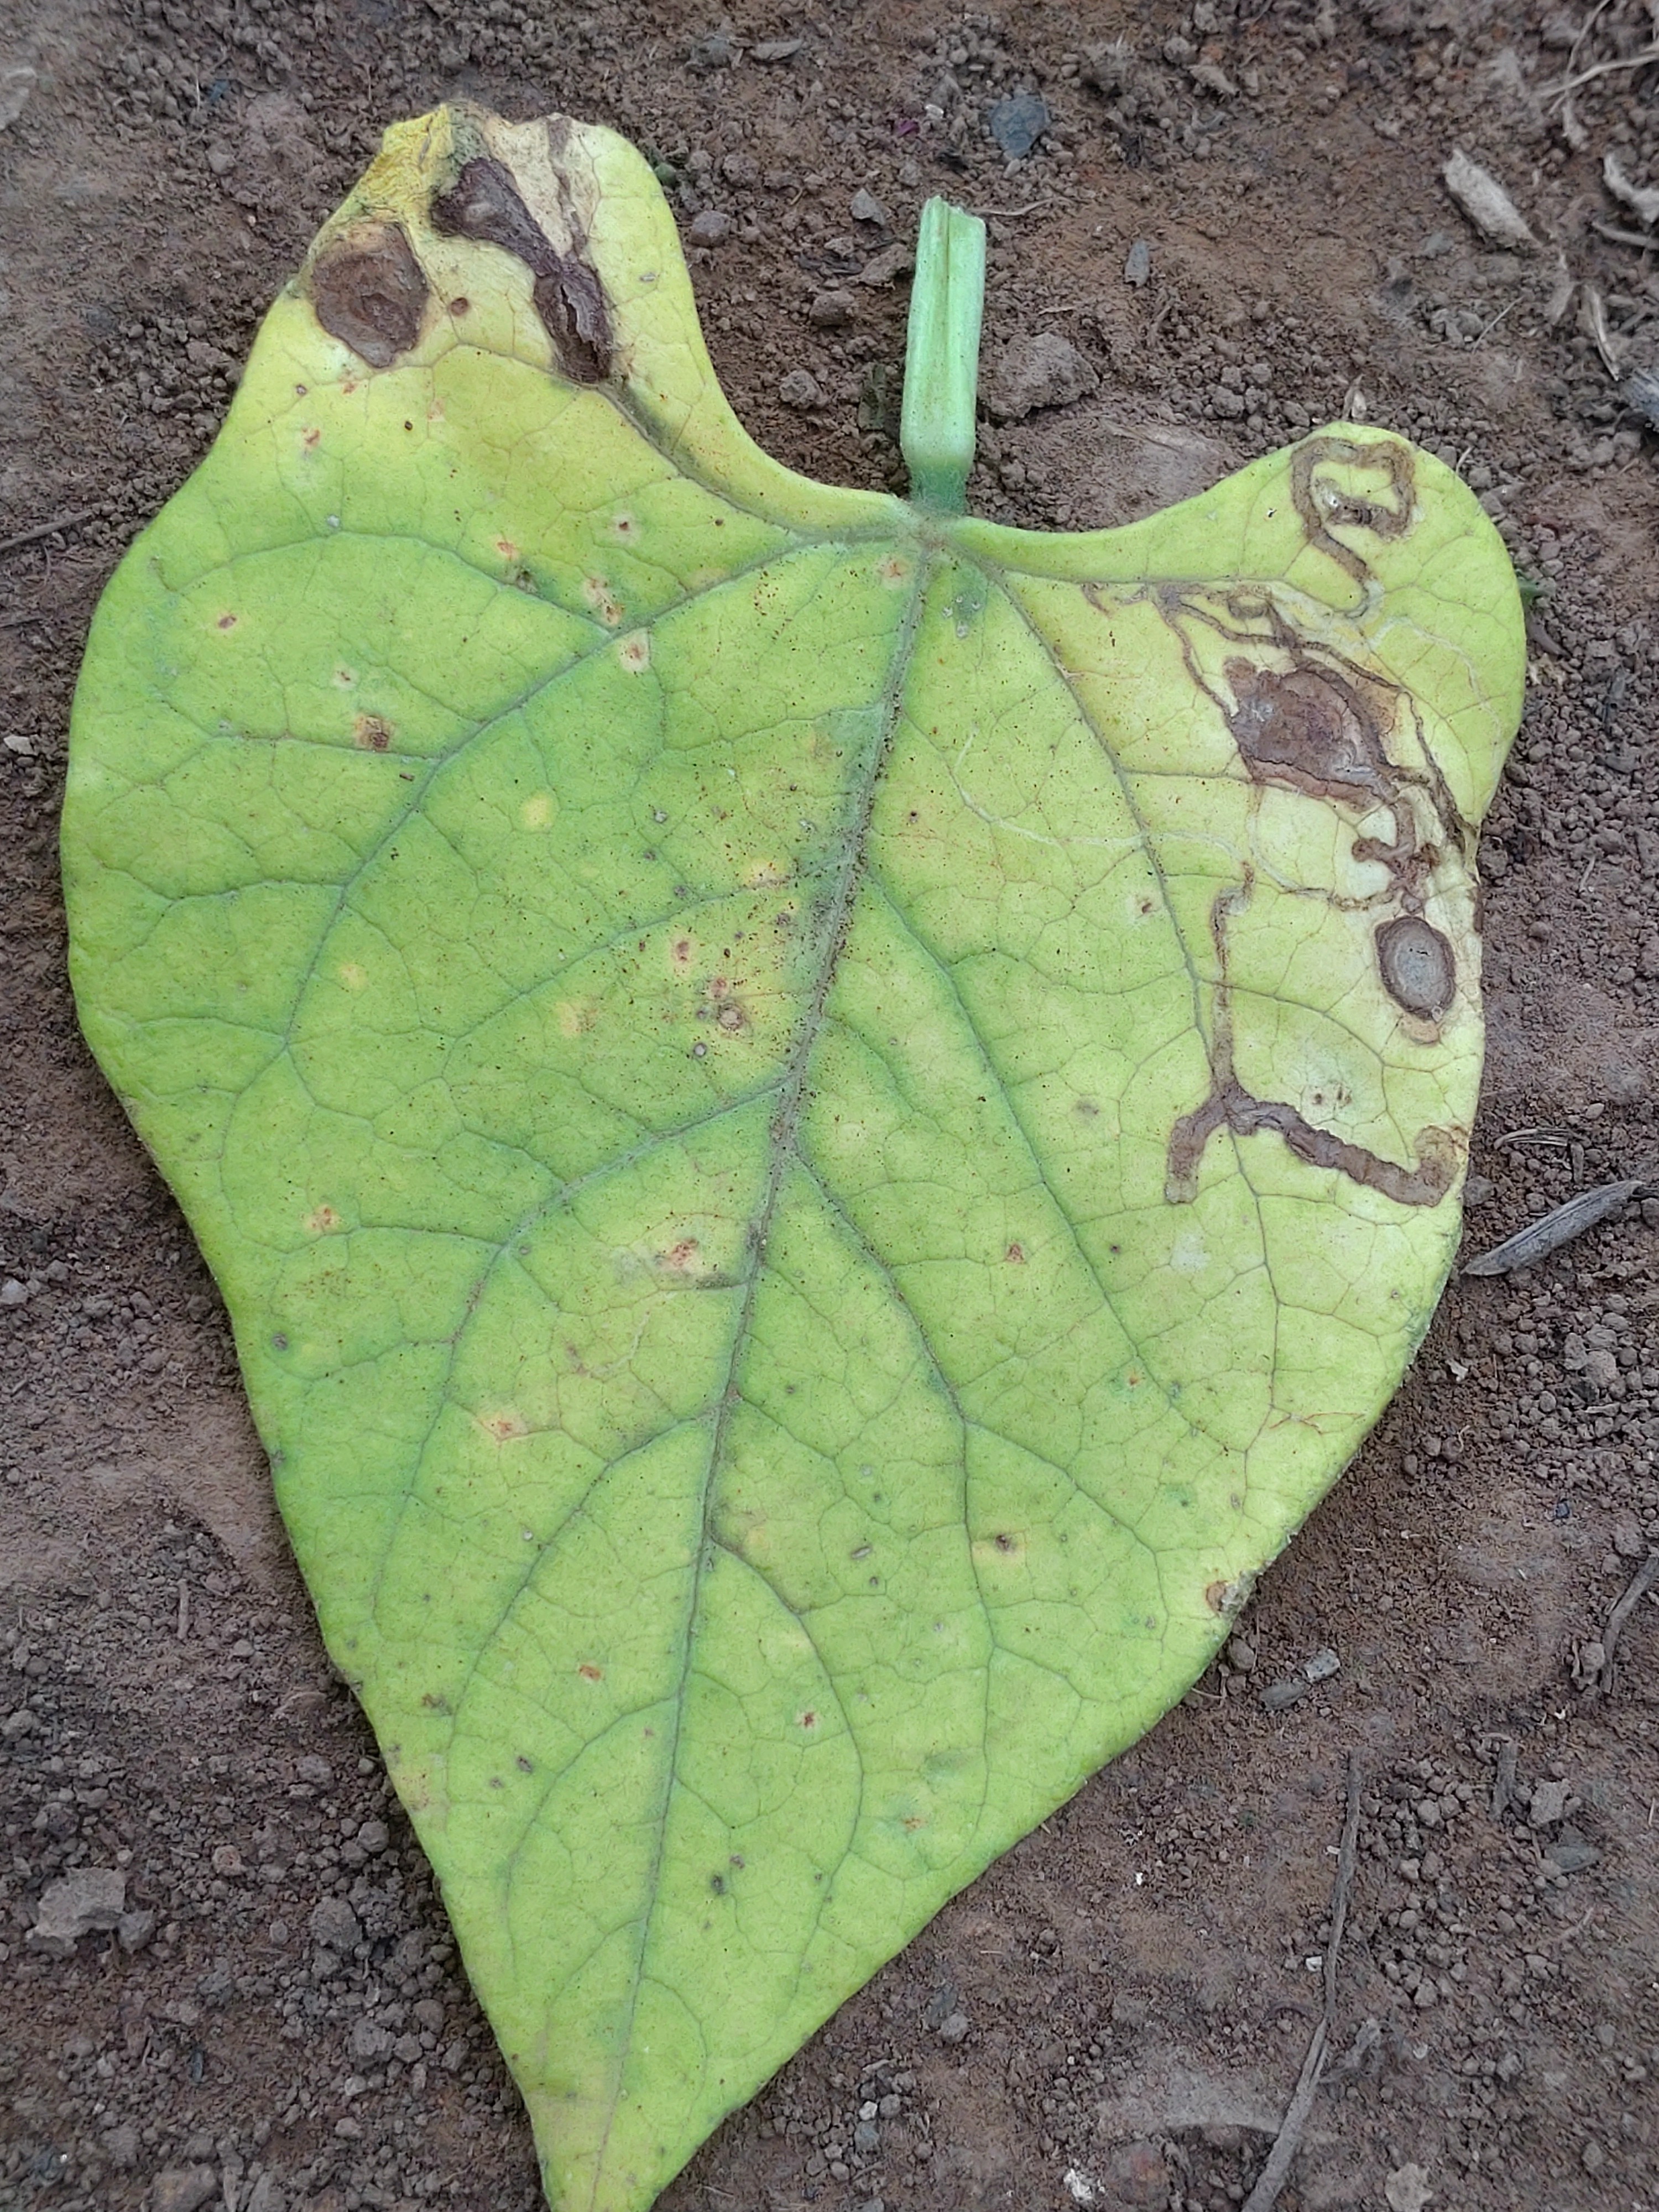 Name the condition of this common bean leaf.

anthracnose
